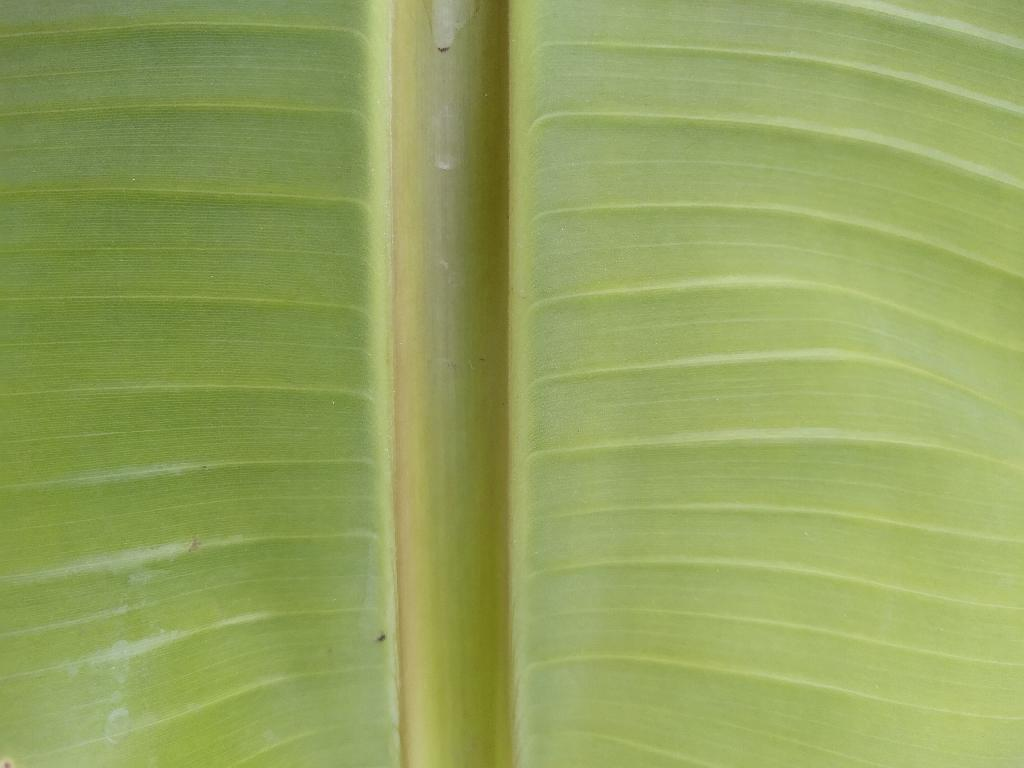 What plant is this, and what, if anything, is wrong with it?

banana, healthy
